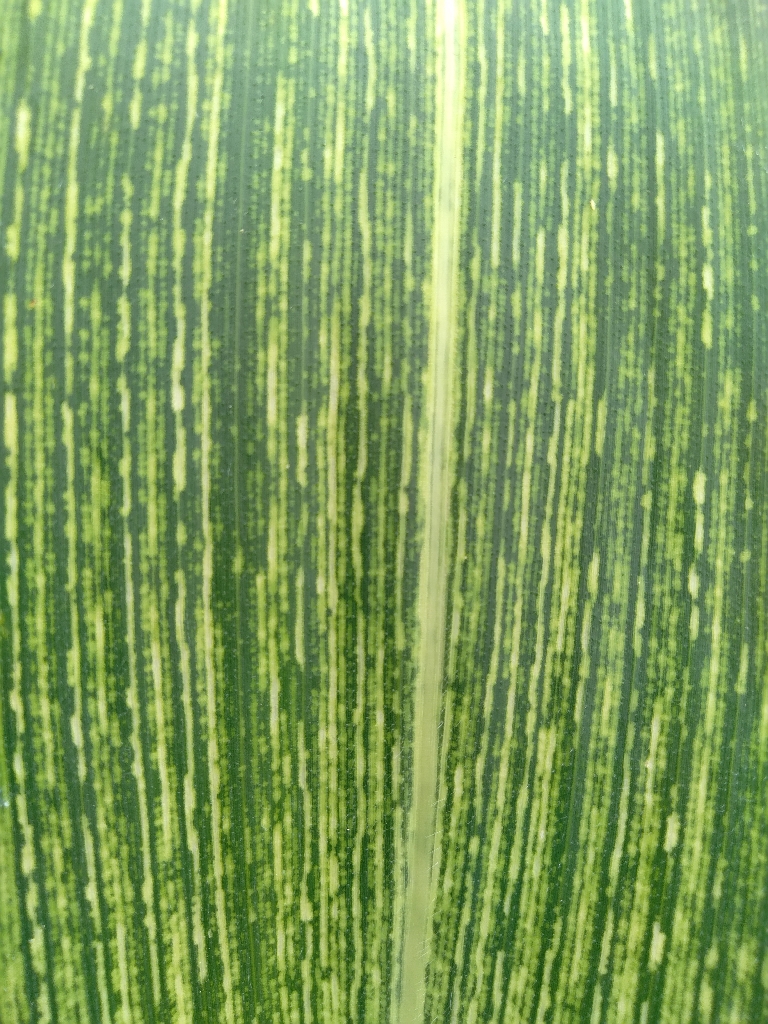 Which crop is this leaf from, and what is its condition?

maize, maize streak virus
